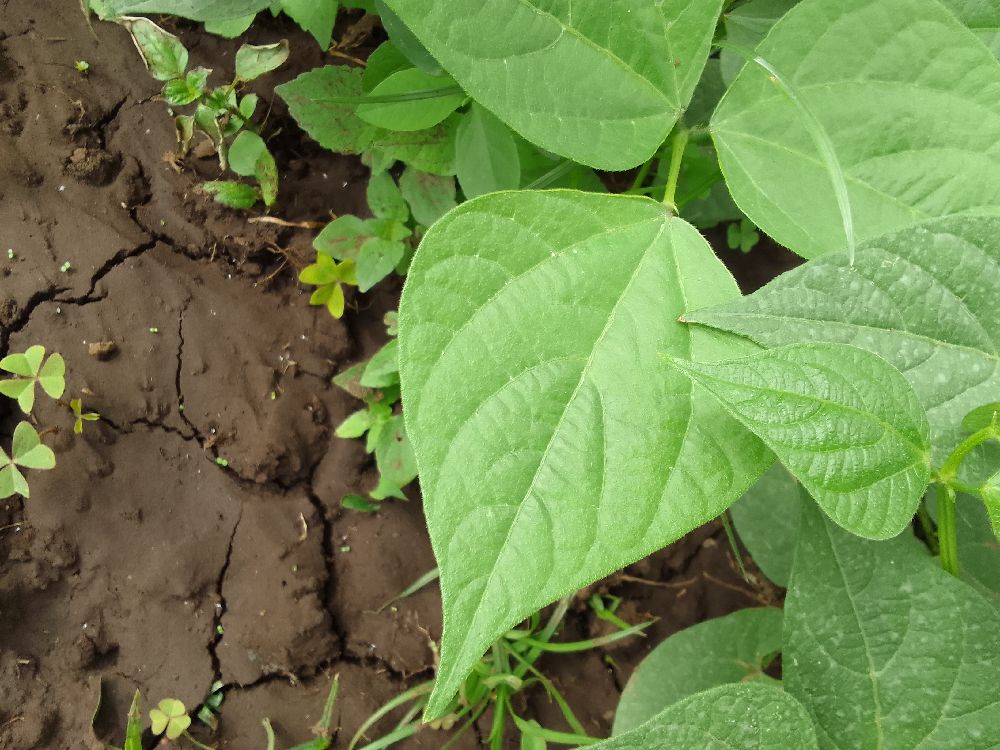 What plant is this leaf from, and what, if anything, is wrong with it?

common bean, healthy
